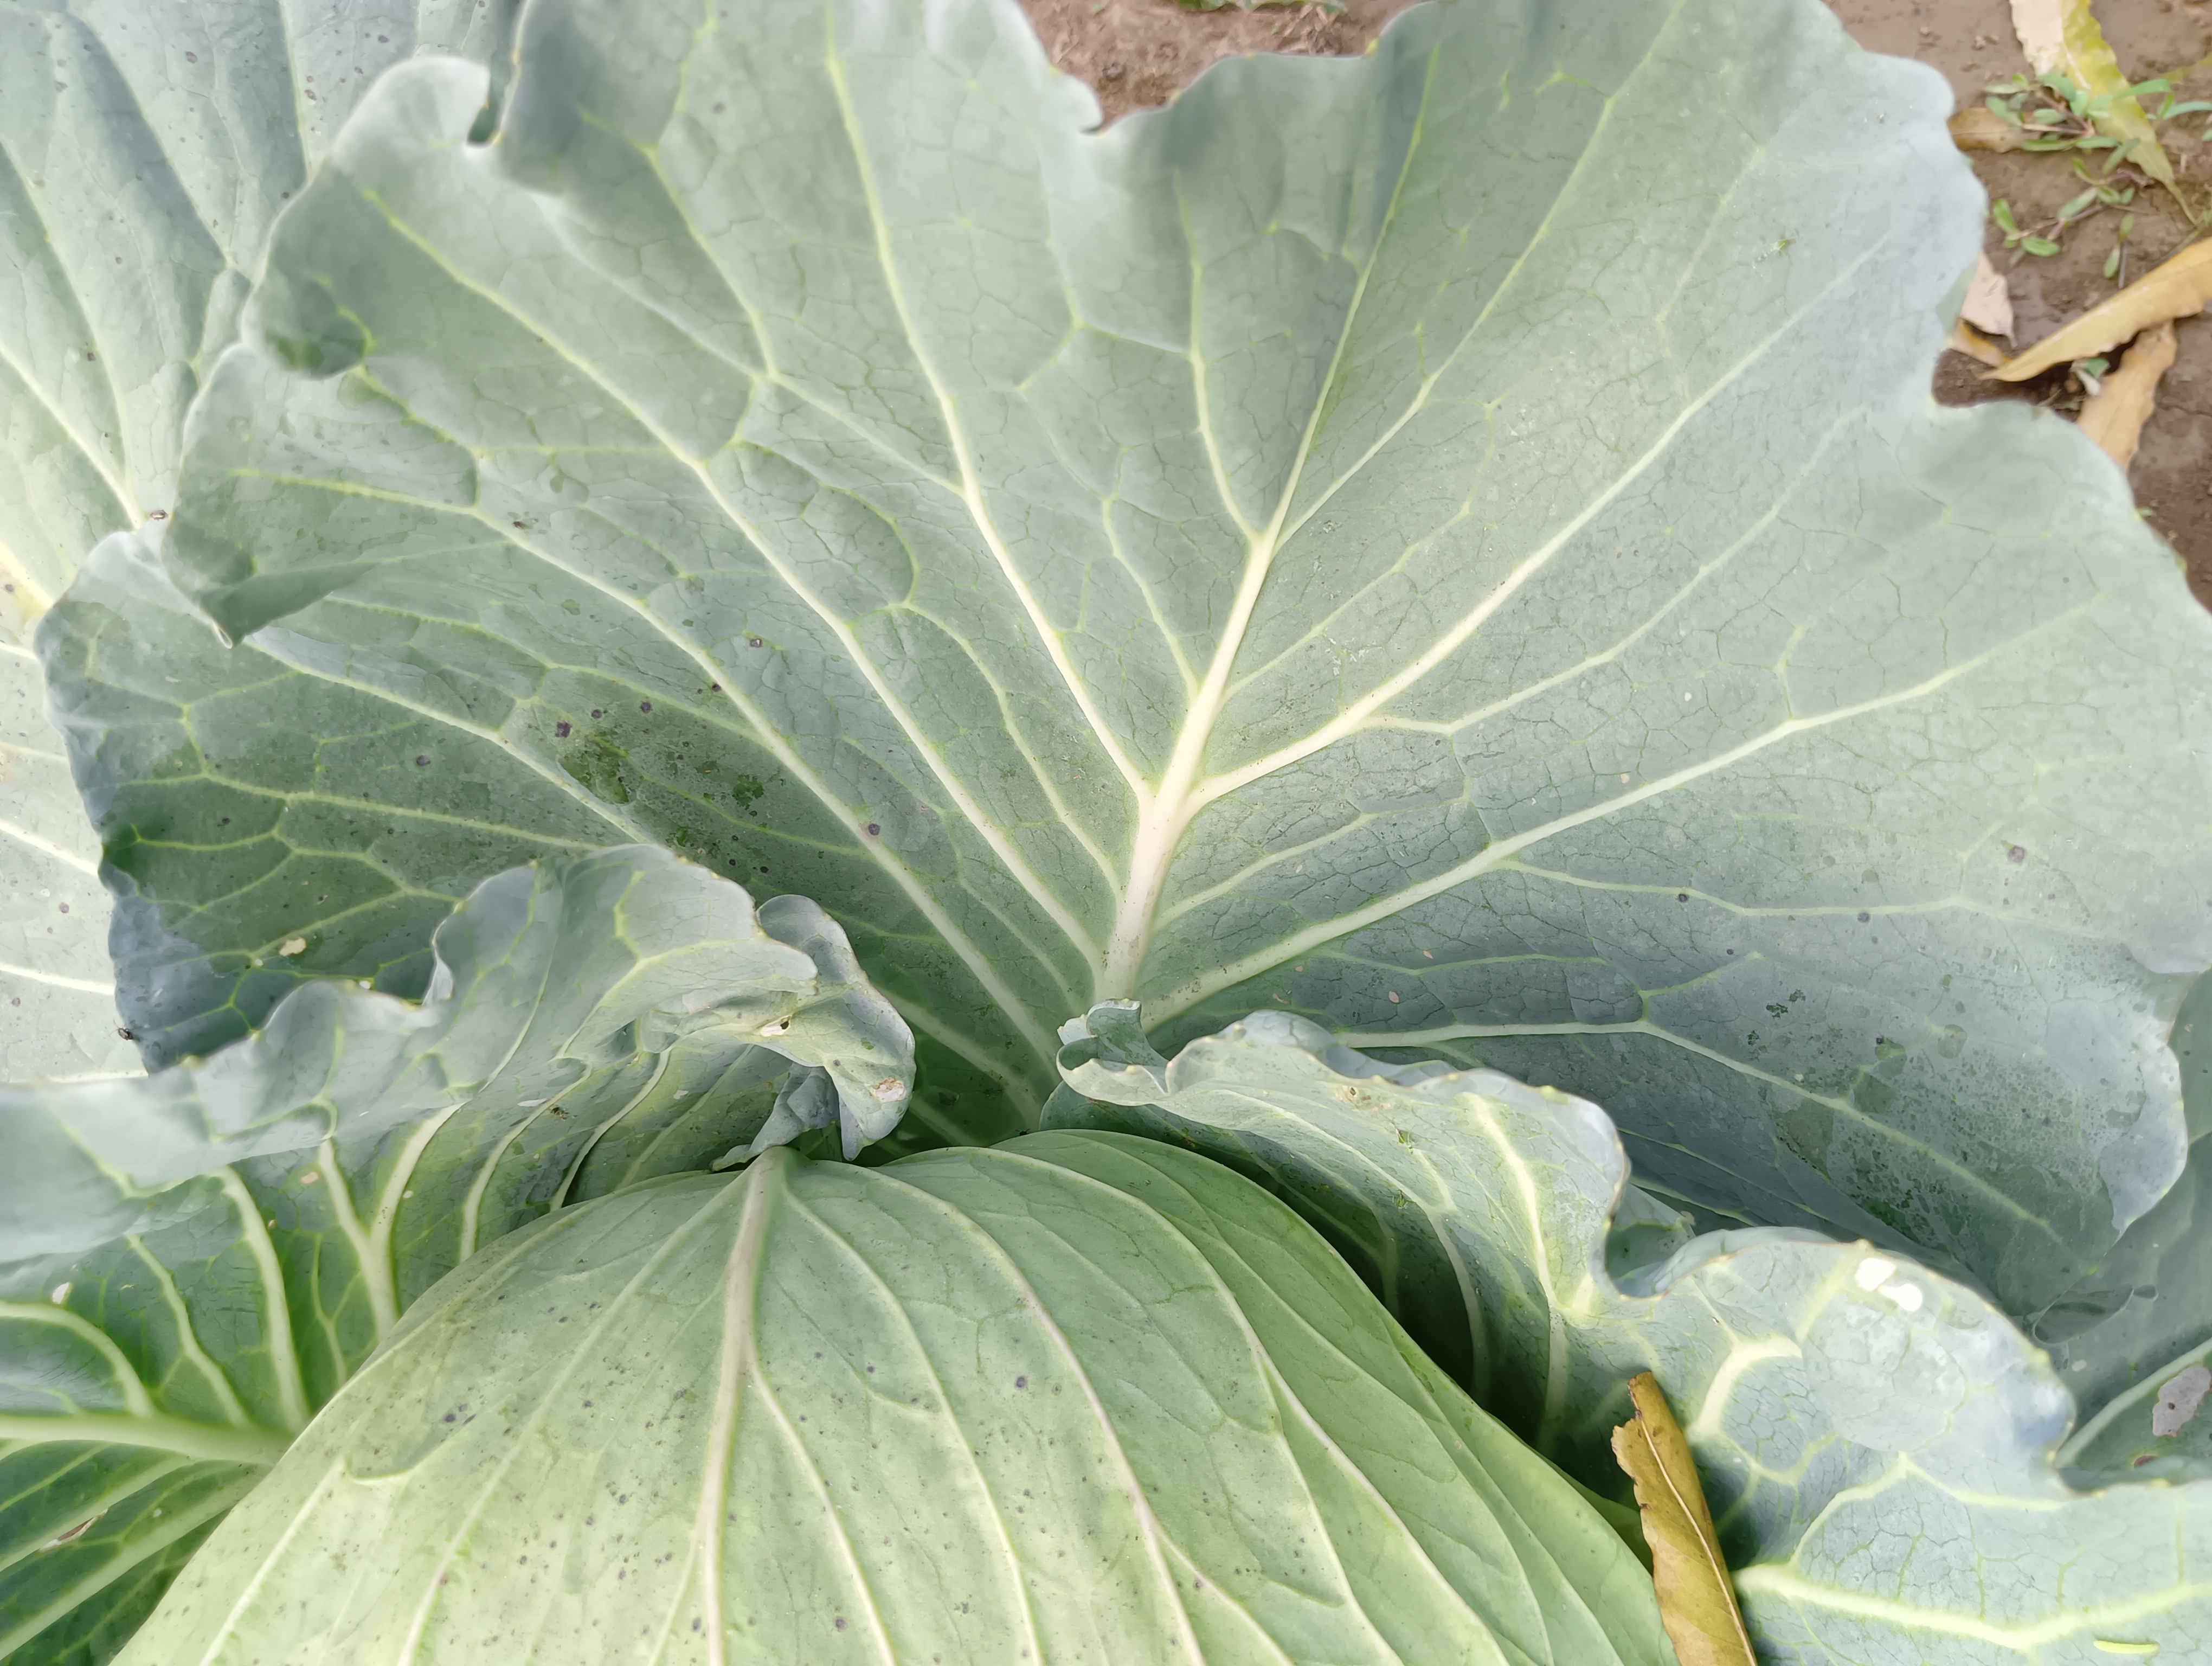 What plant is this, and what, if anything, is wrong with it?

cabbage, healthy
